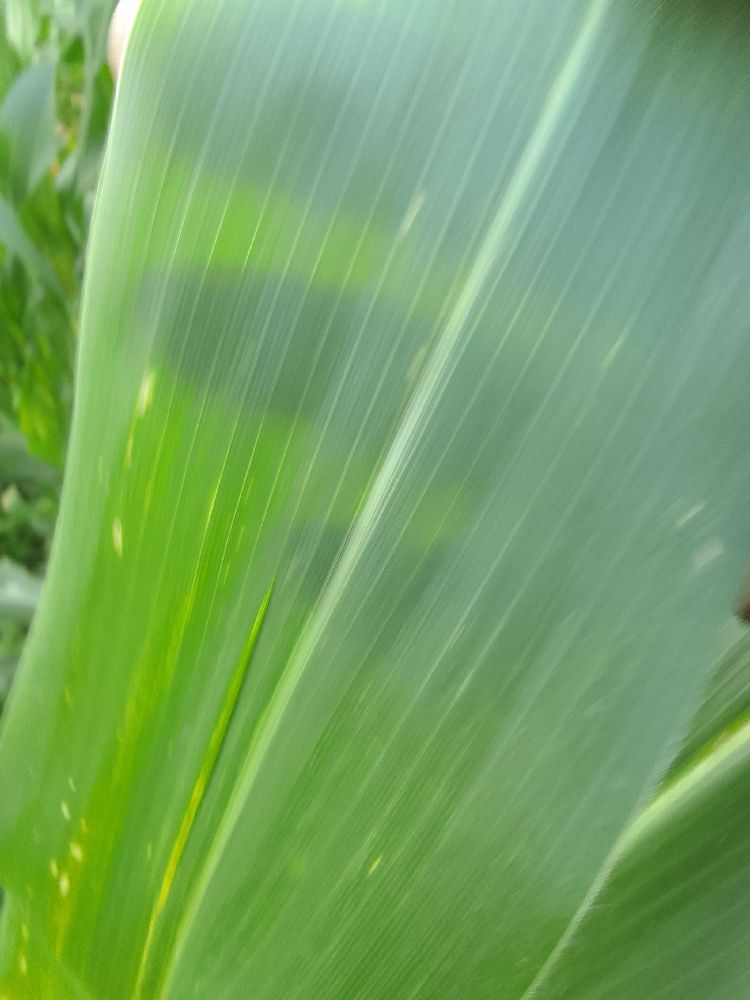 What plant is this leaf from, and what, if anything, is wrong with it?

maize, healthy
